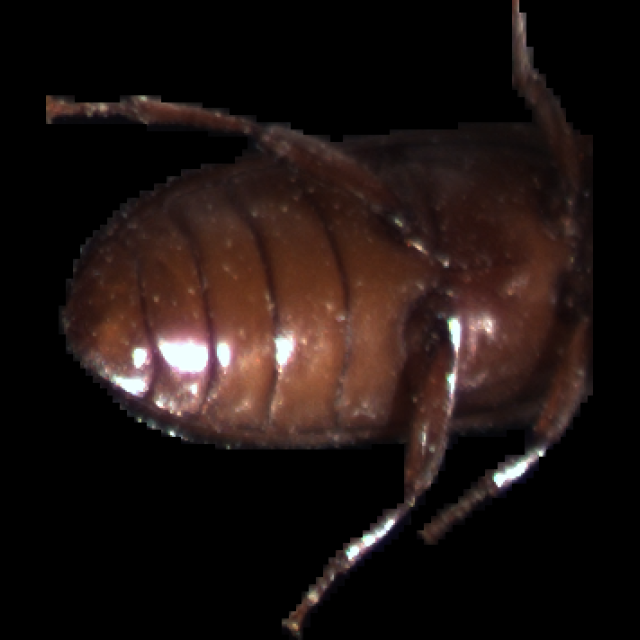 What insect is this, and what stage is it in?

mealworm beetle
